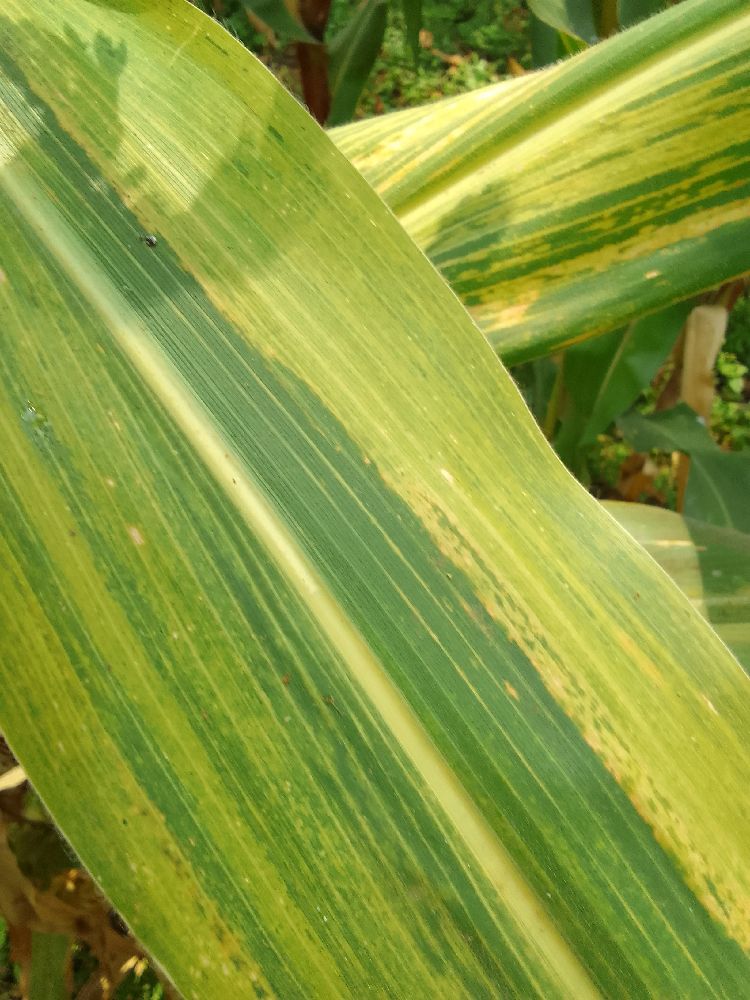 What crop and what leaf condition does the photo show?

maize, maize lethal necrosis
